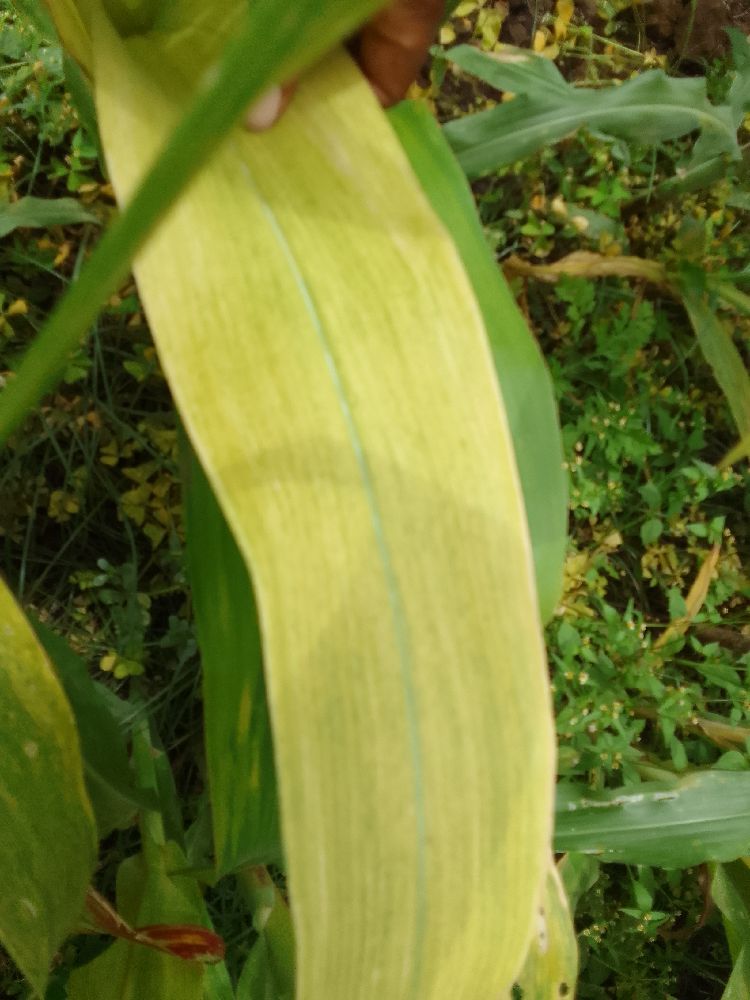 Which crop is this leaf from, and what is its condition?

maize, maize lethal necrosis
